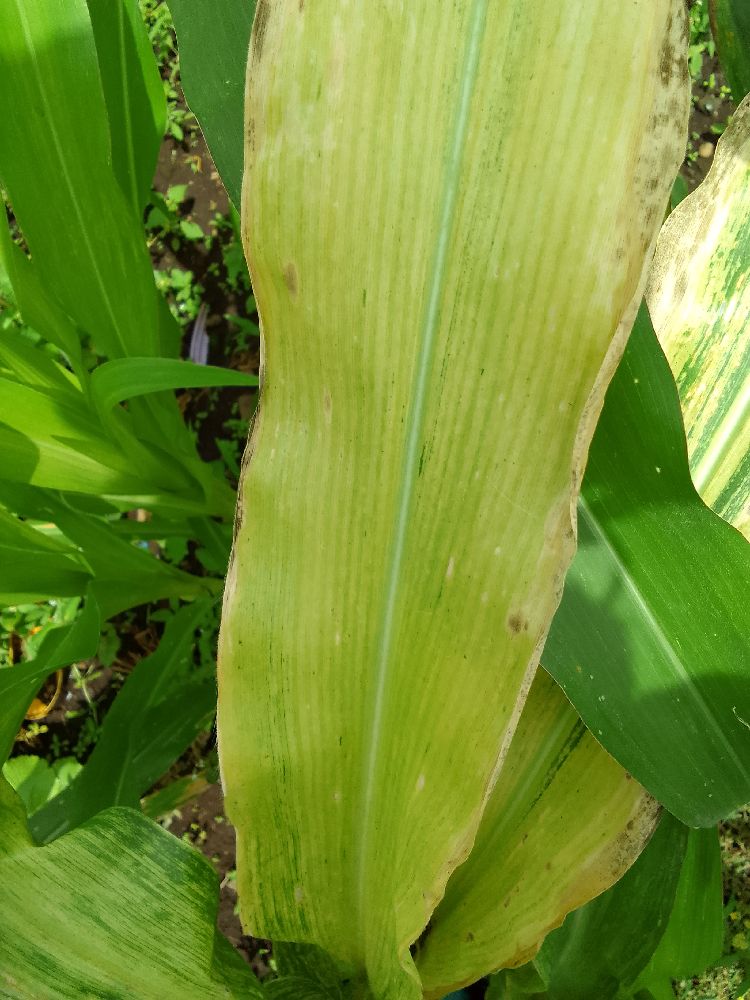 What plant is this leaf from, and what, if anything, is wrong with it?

maize, maize lethal necrosis
